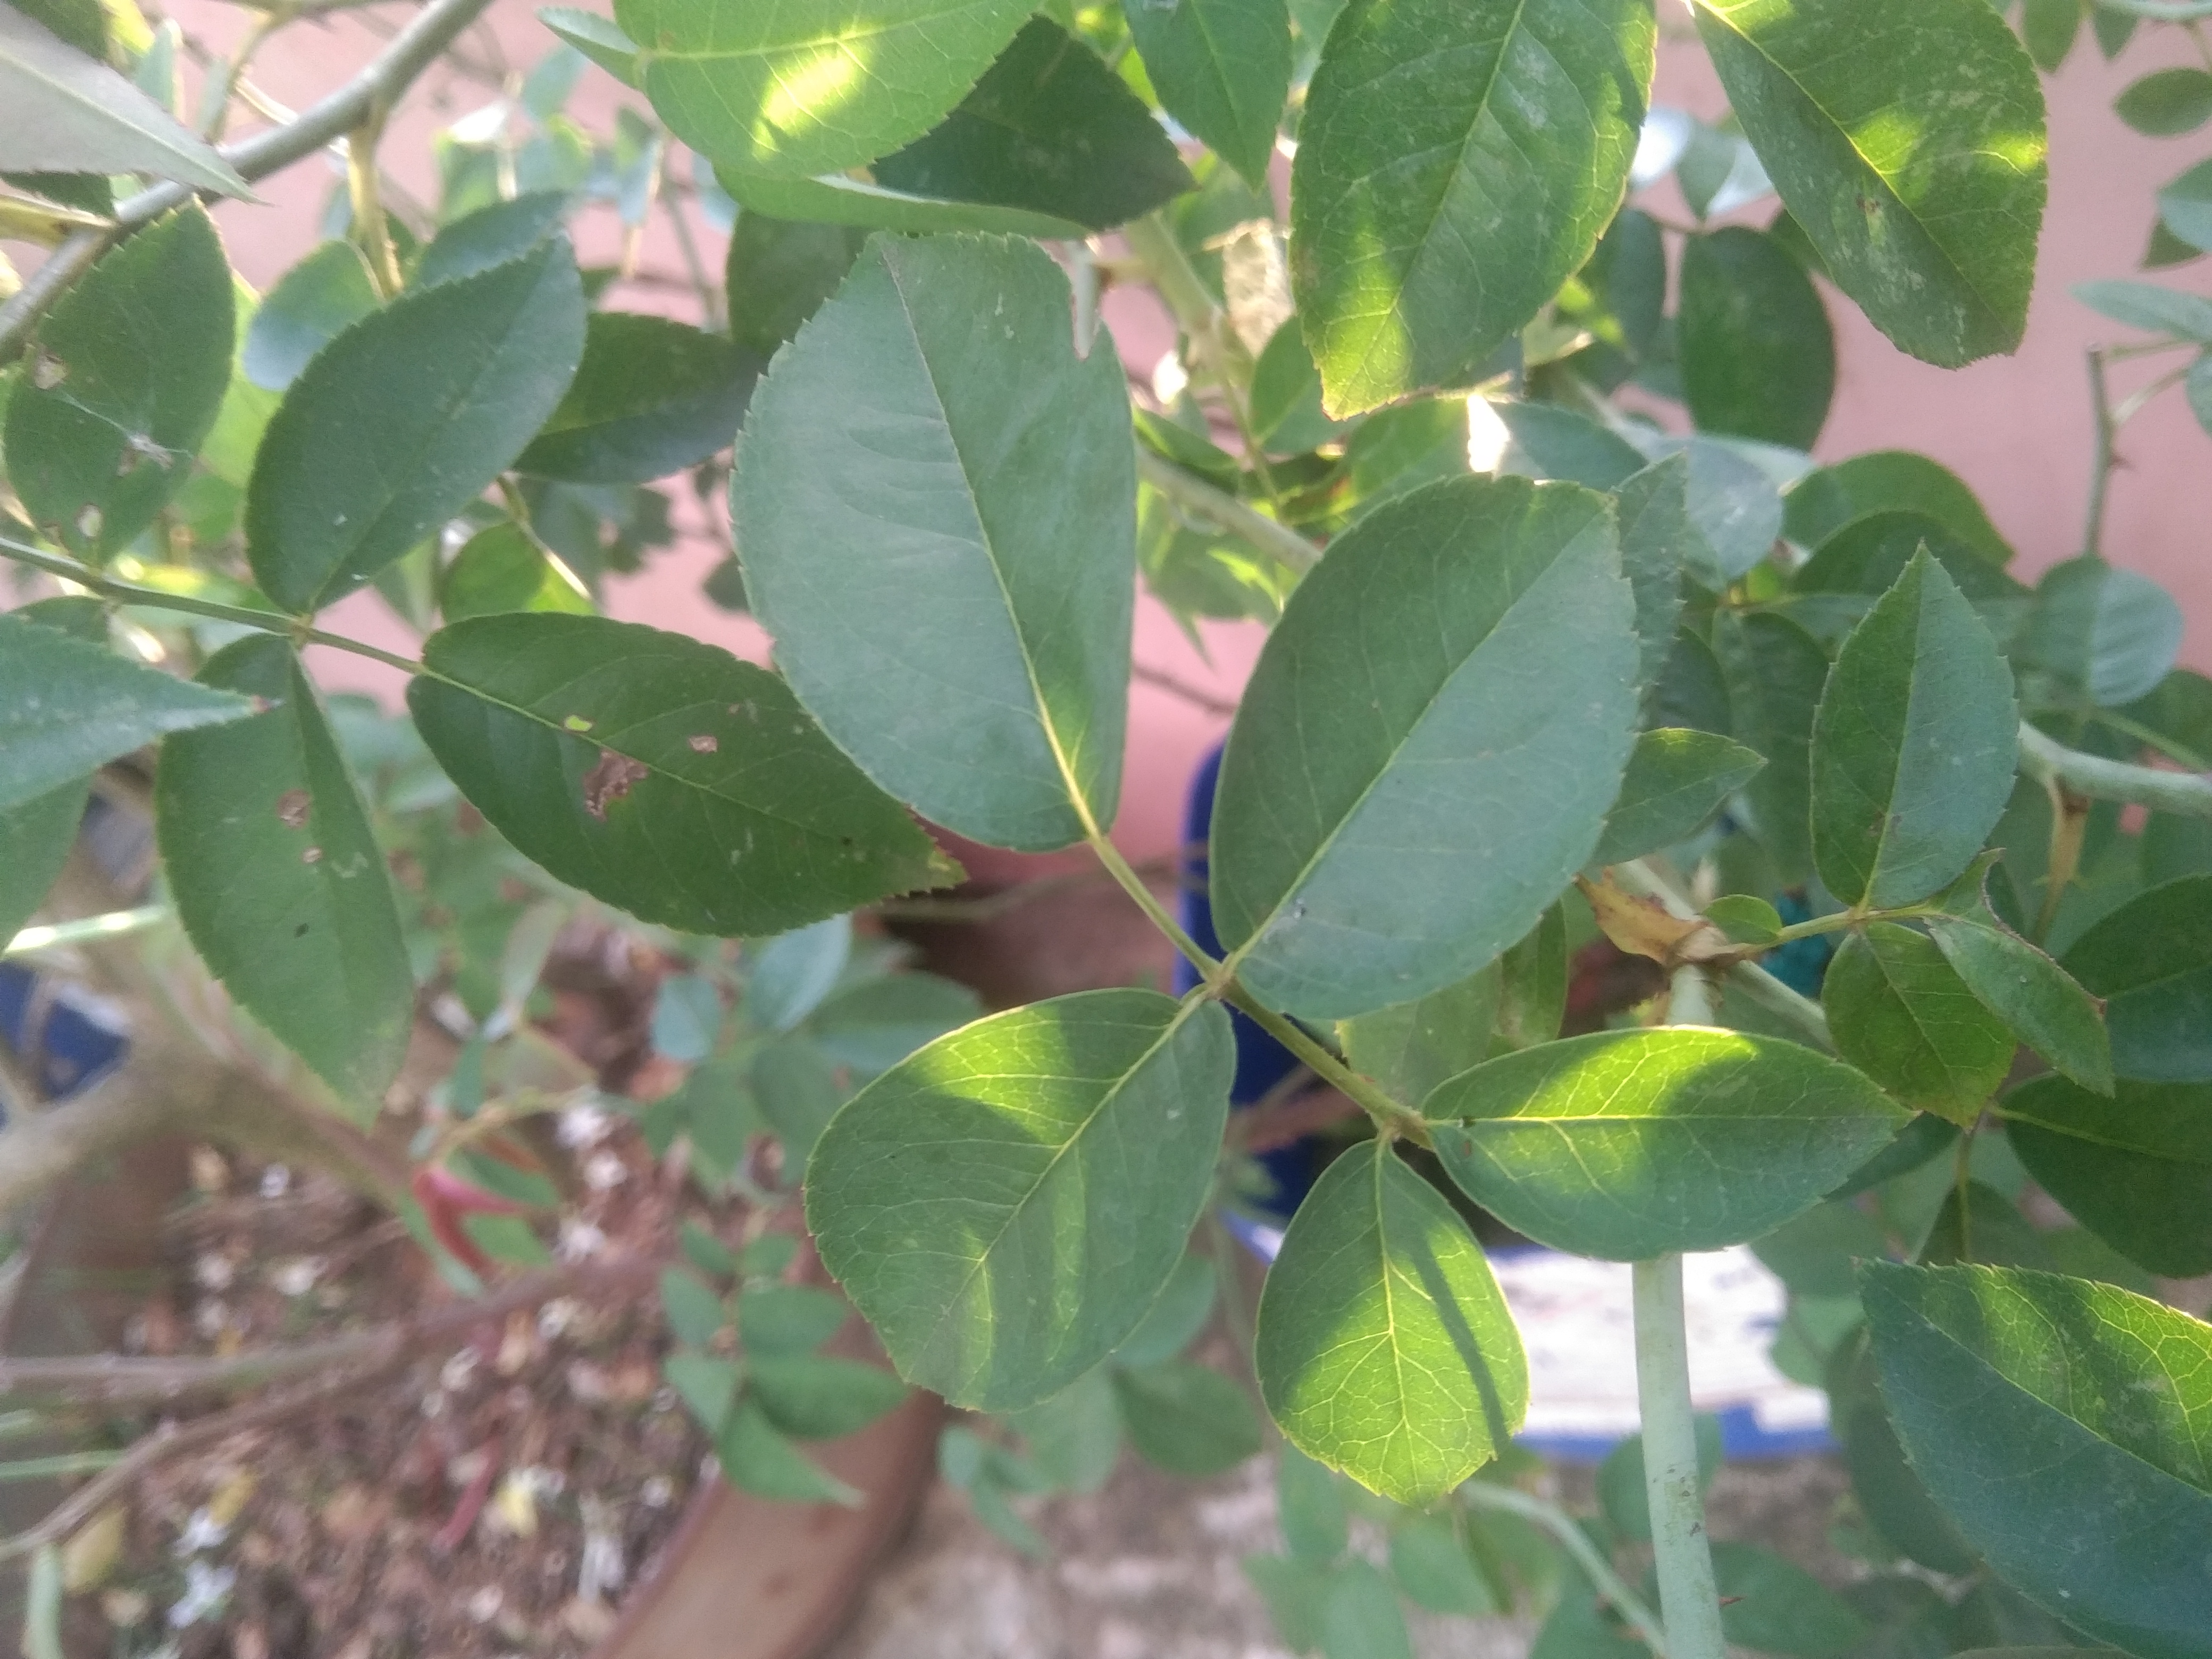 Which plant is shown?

rose
